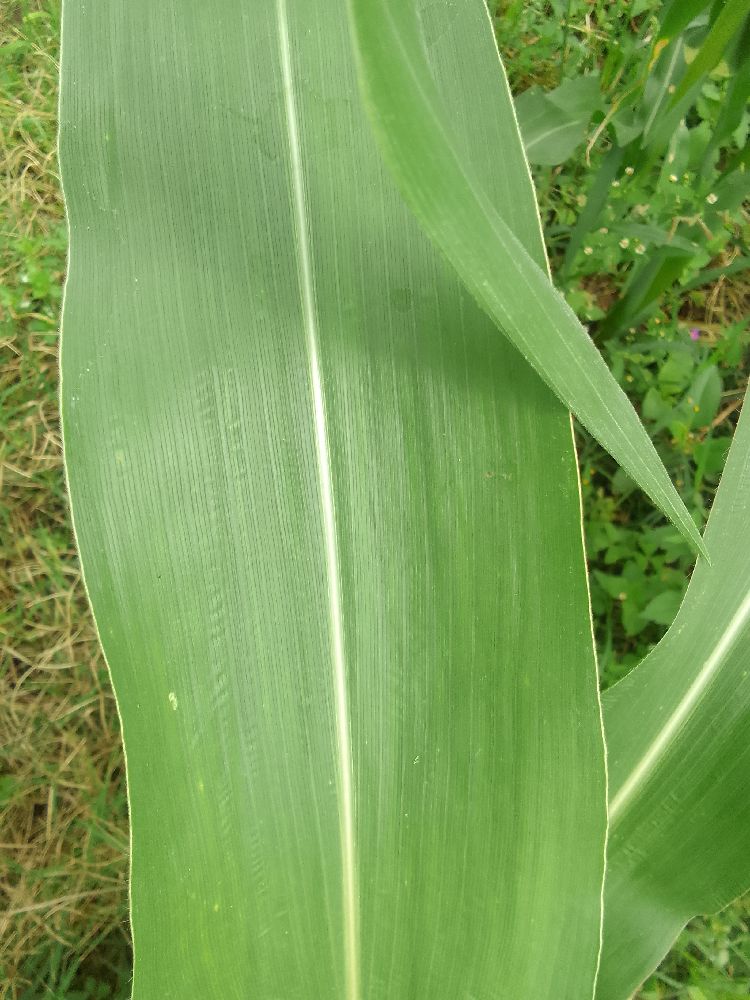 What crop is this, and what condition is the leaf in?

maize, healthy
